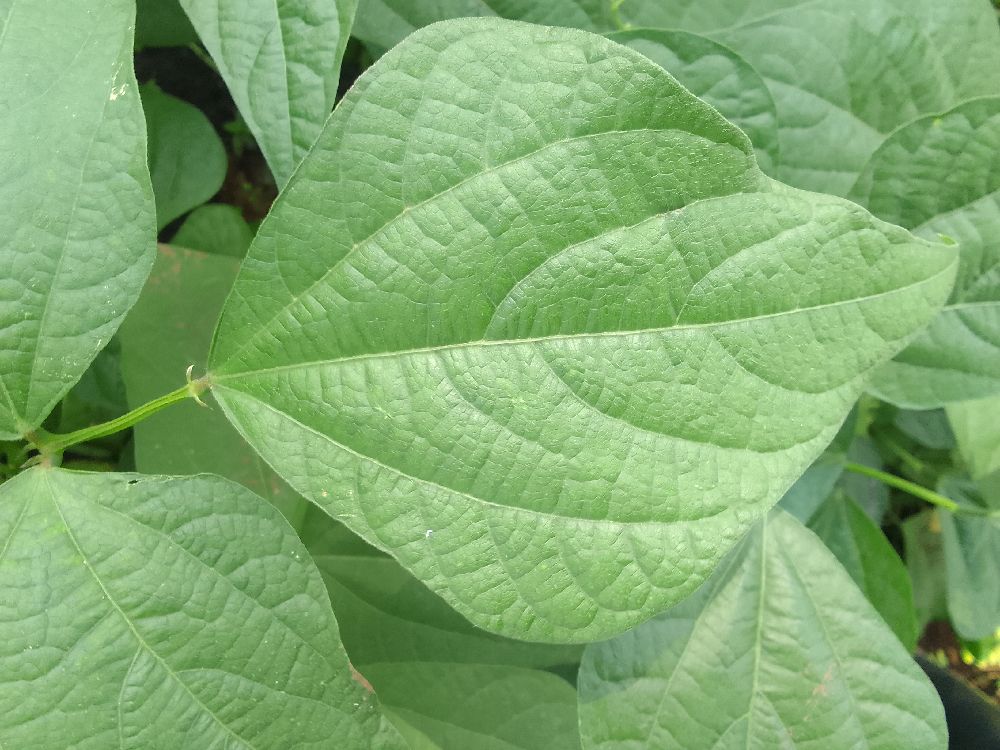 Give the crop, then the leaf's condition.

common bean, healthy
